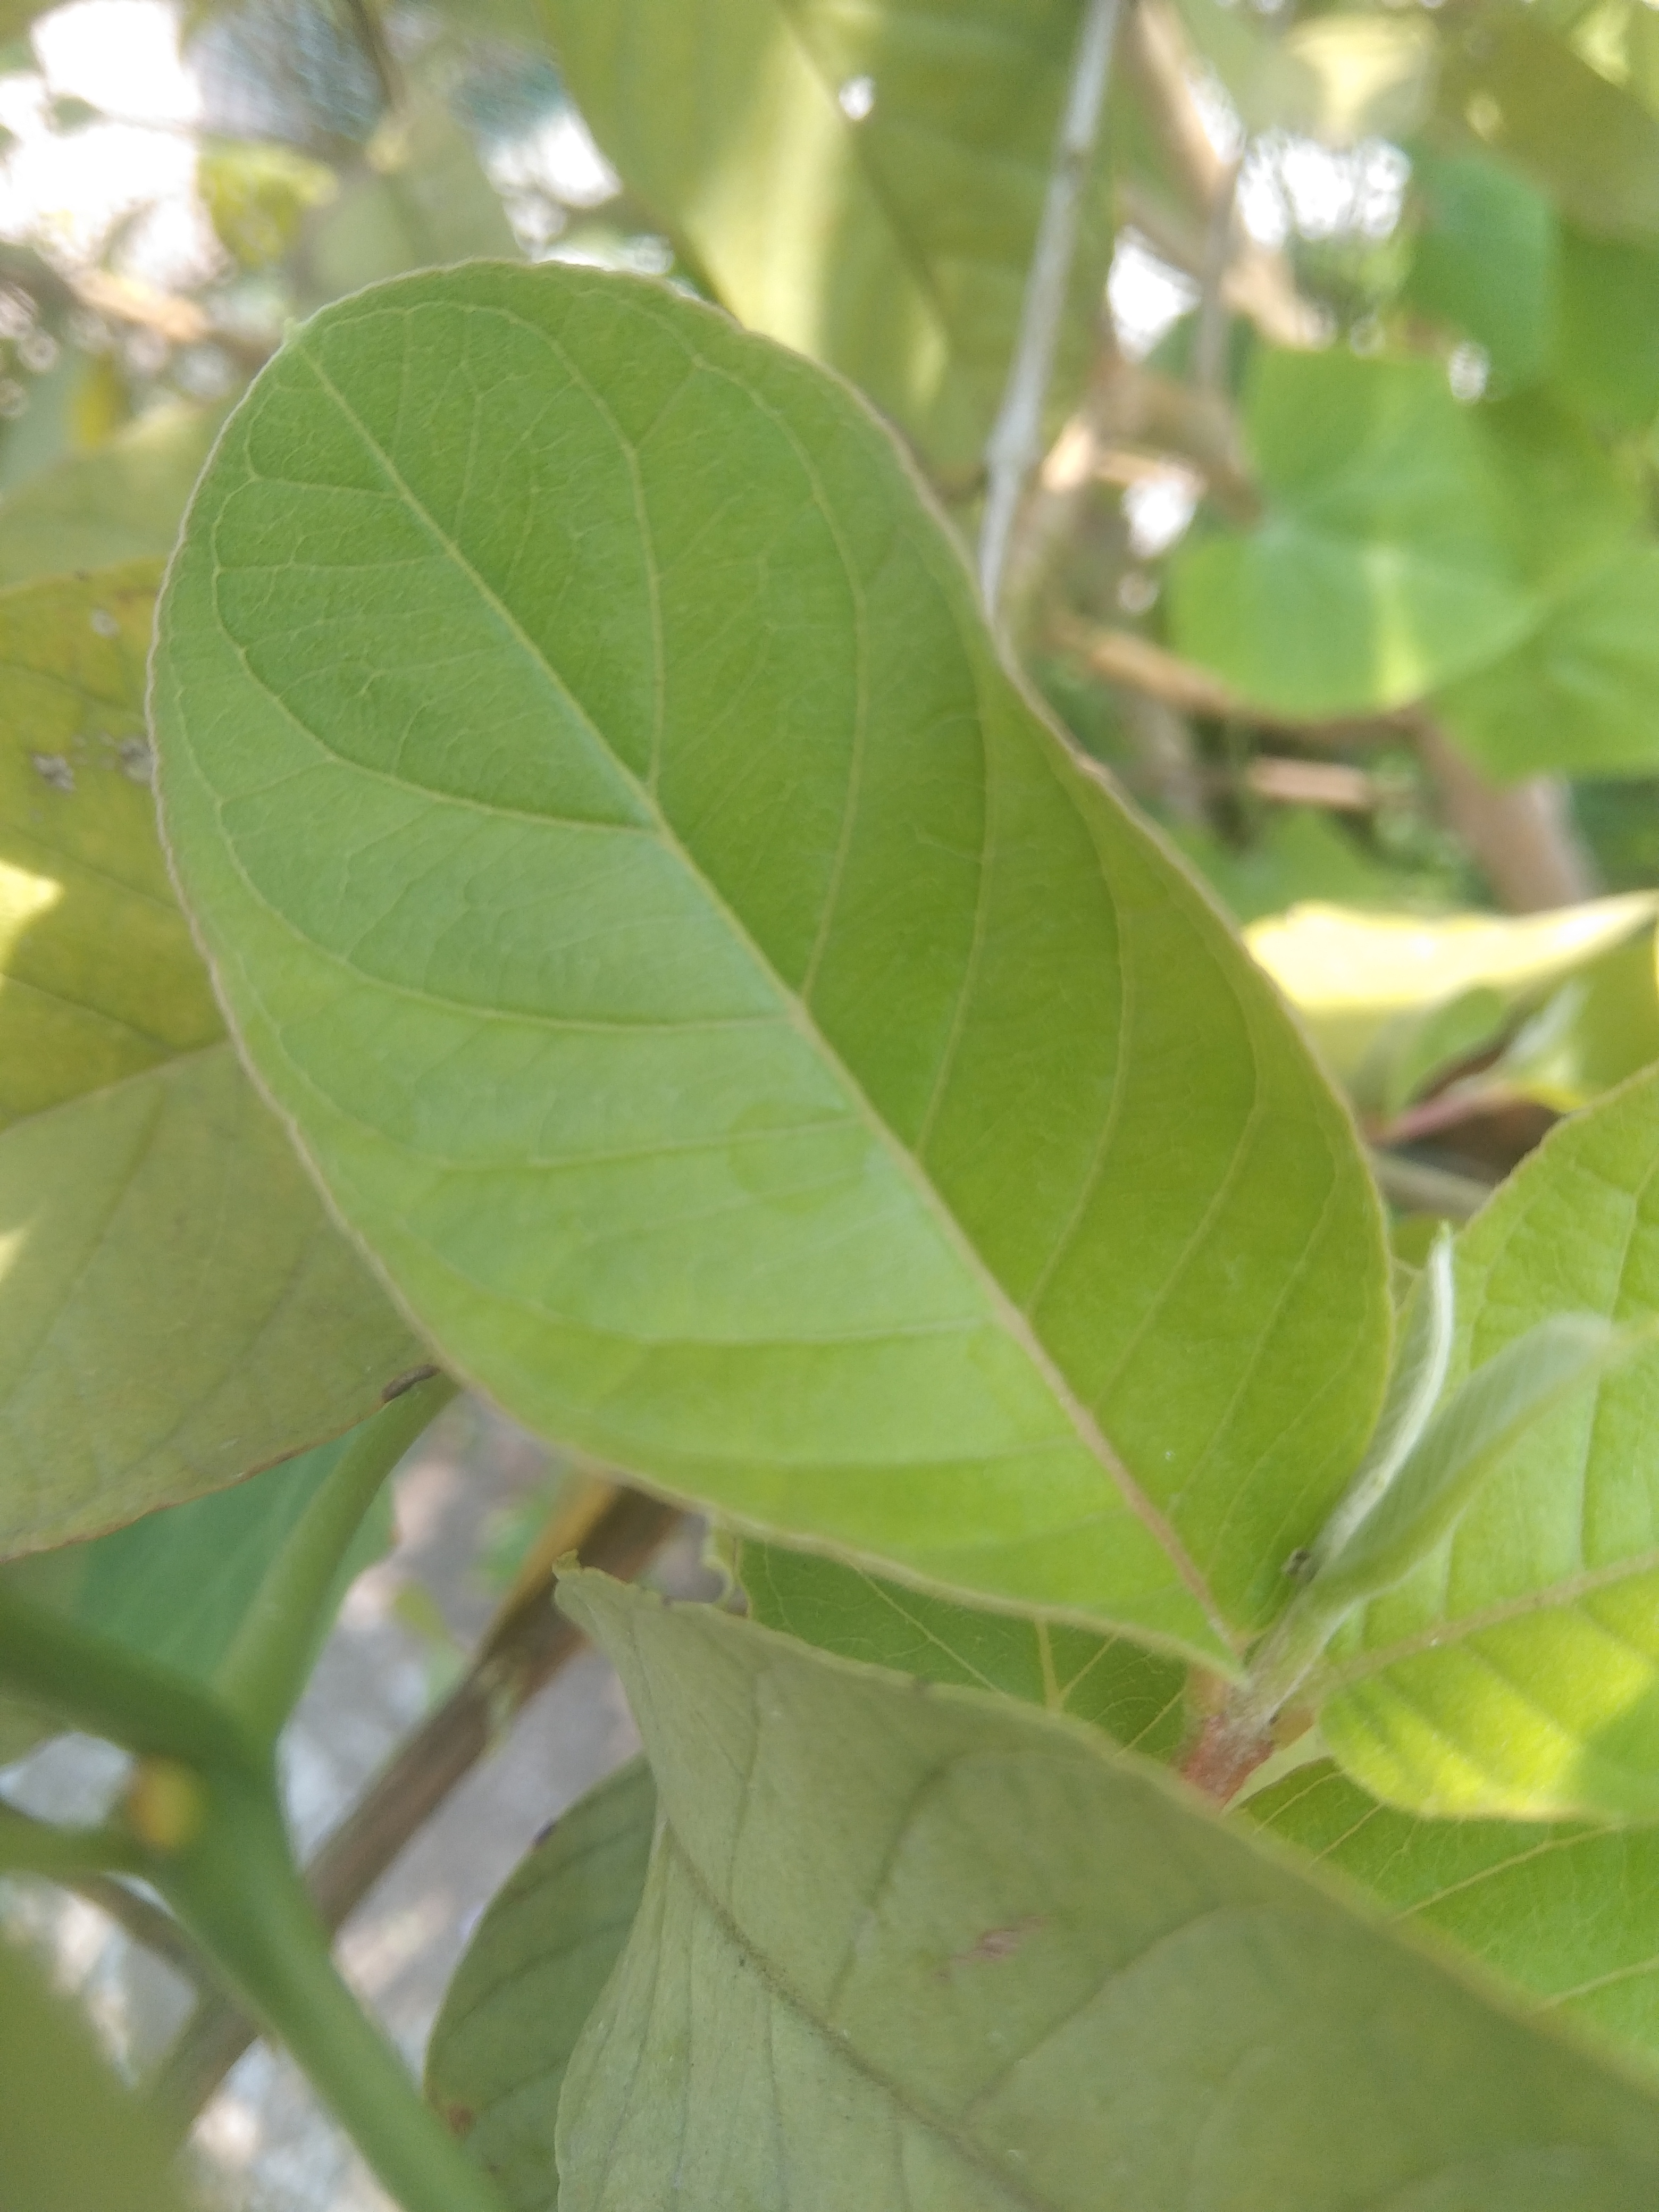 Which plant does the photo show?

guava
